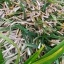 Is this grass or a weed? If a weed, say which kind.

grass
